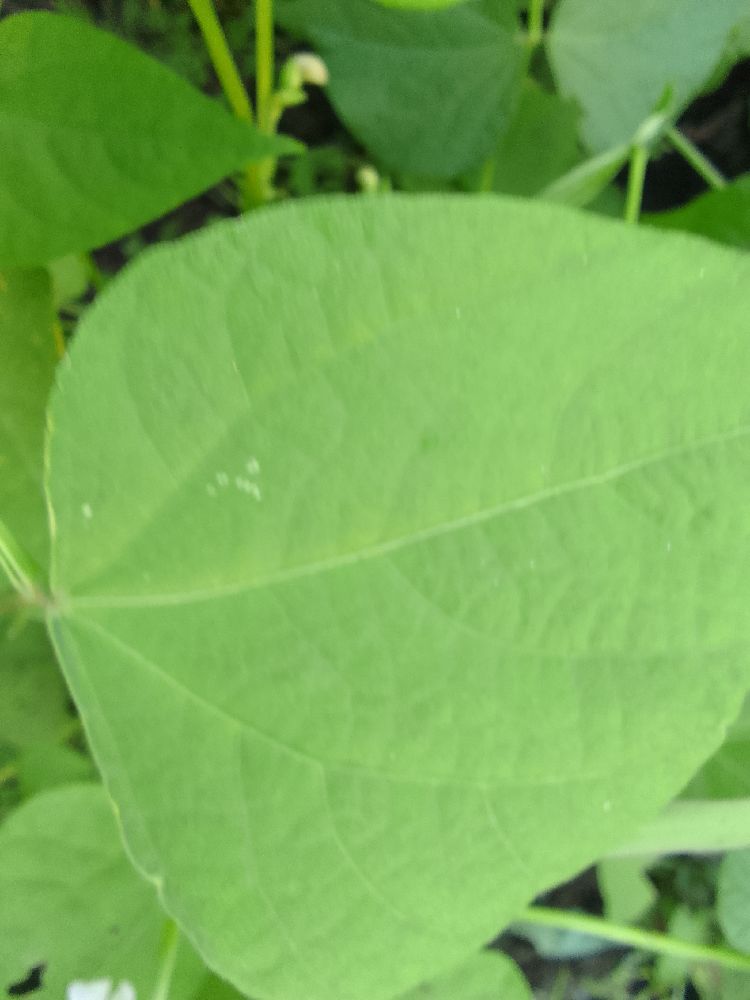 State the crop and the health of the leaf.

common bean, healthy
